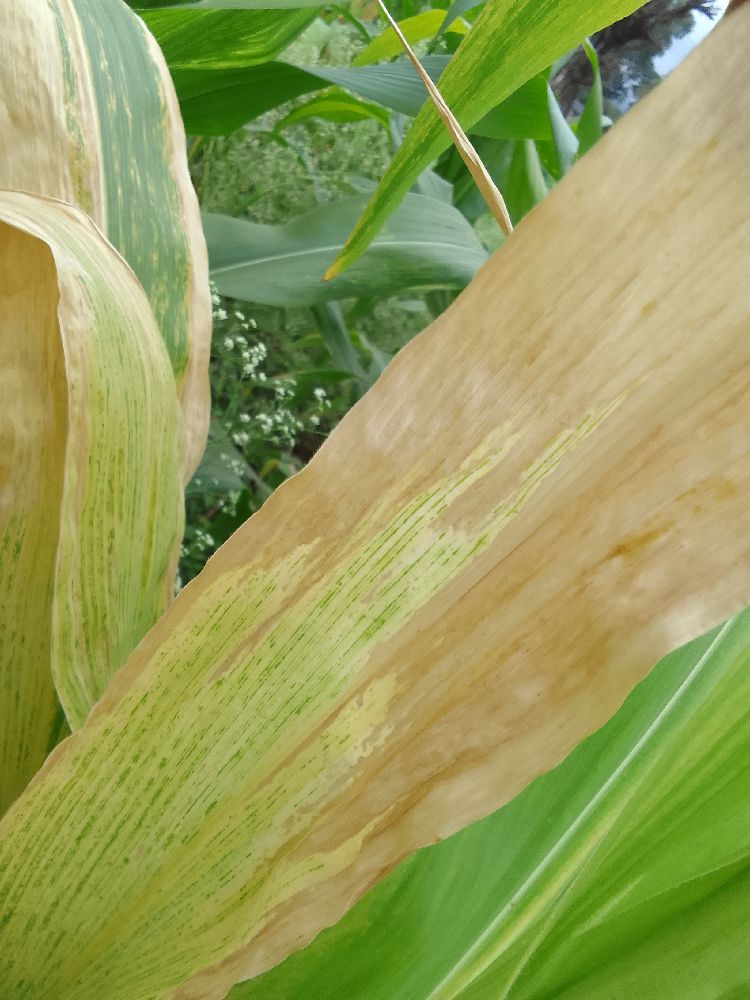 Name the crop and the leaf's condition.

maize, maize lethal necrosis
